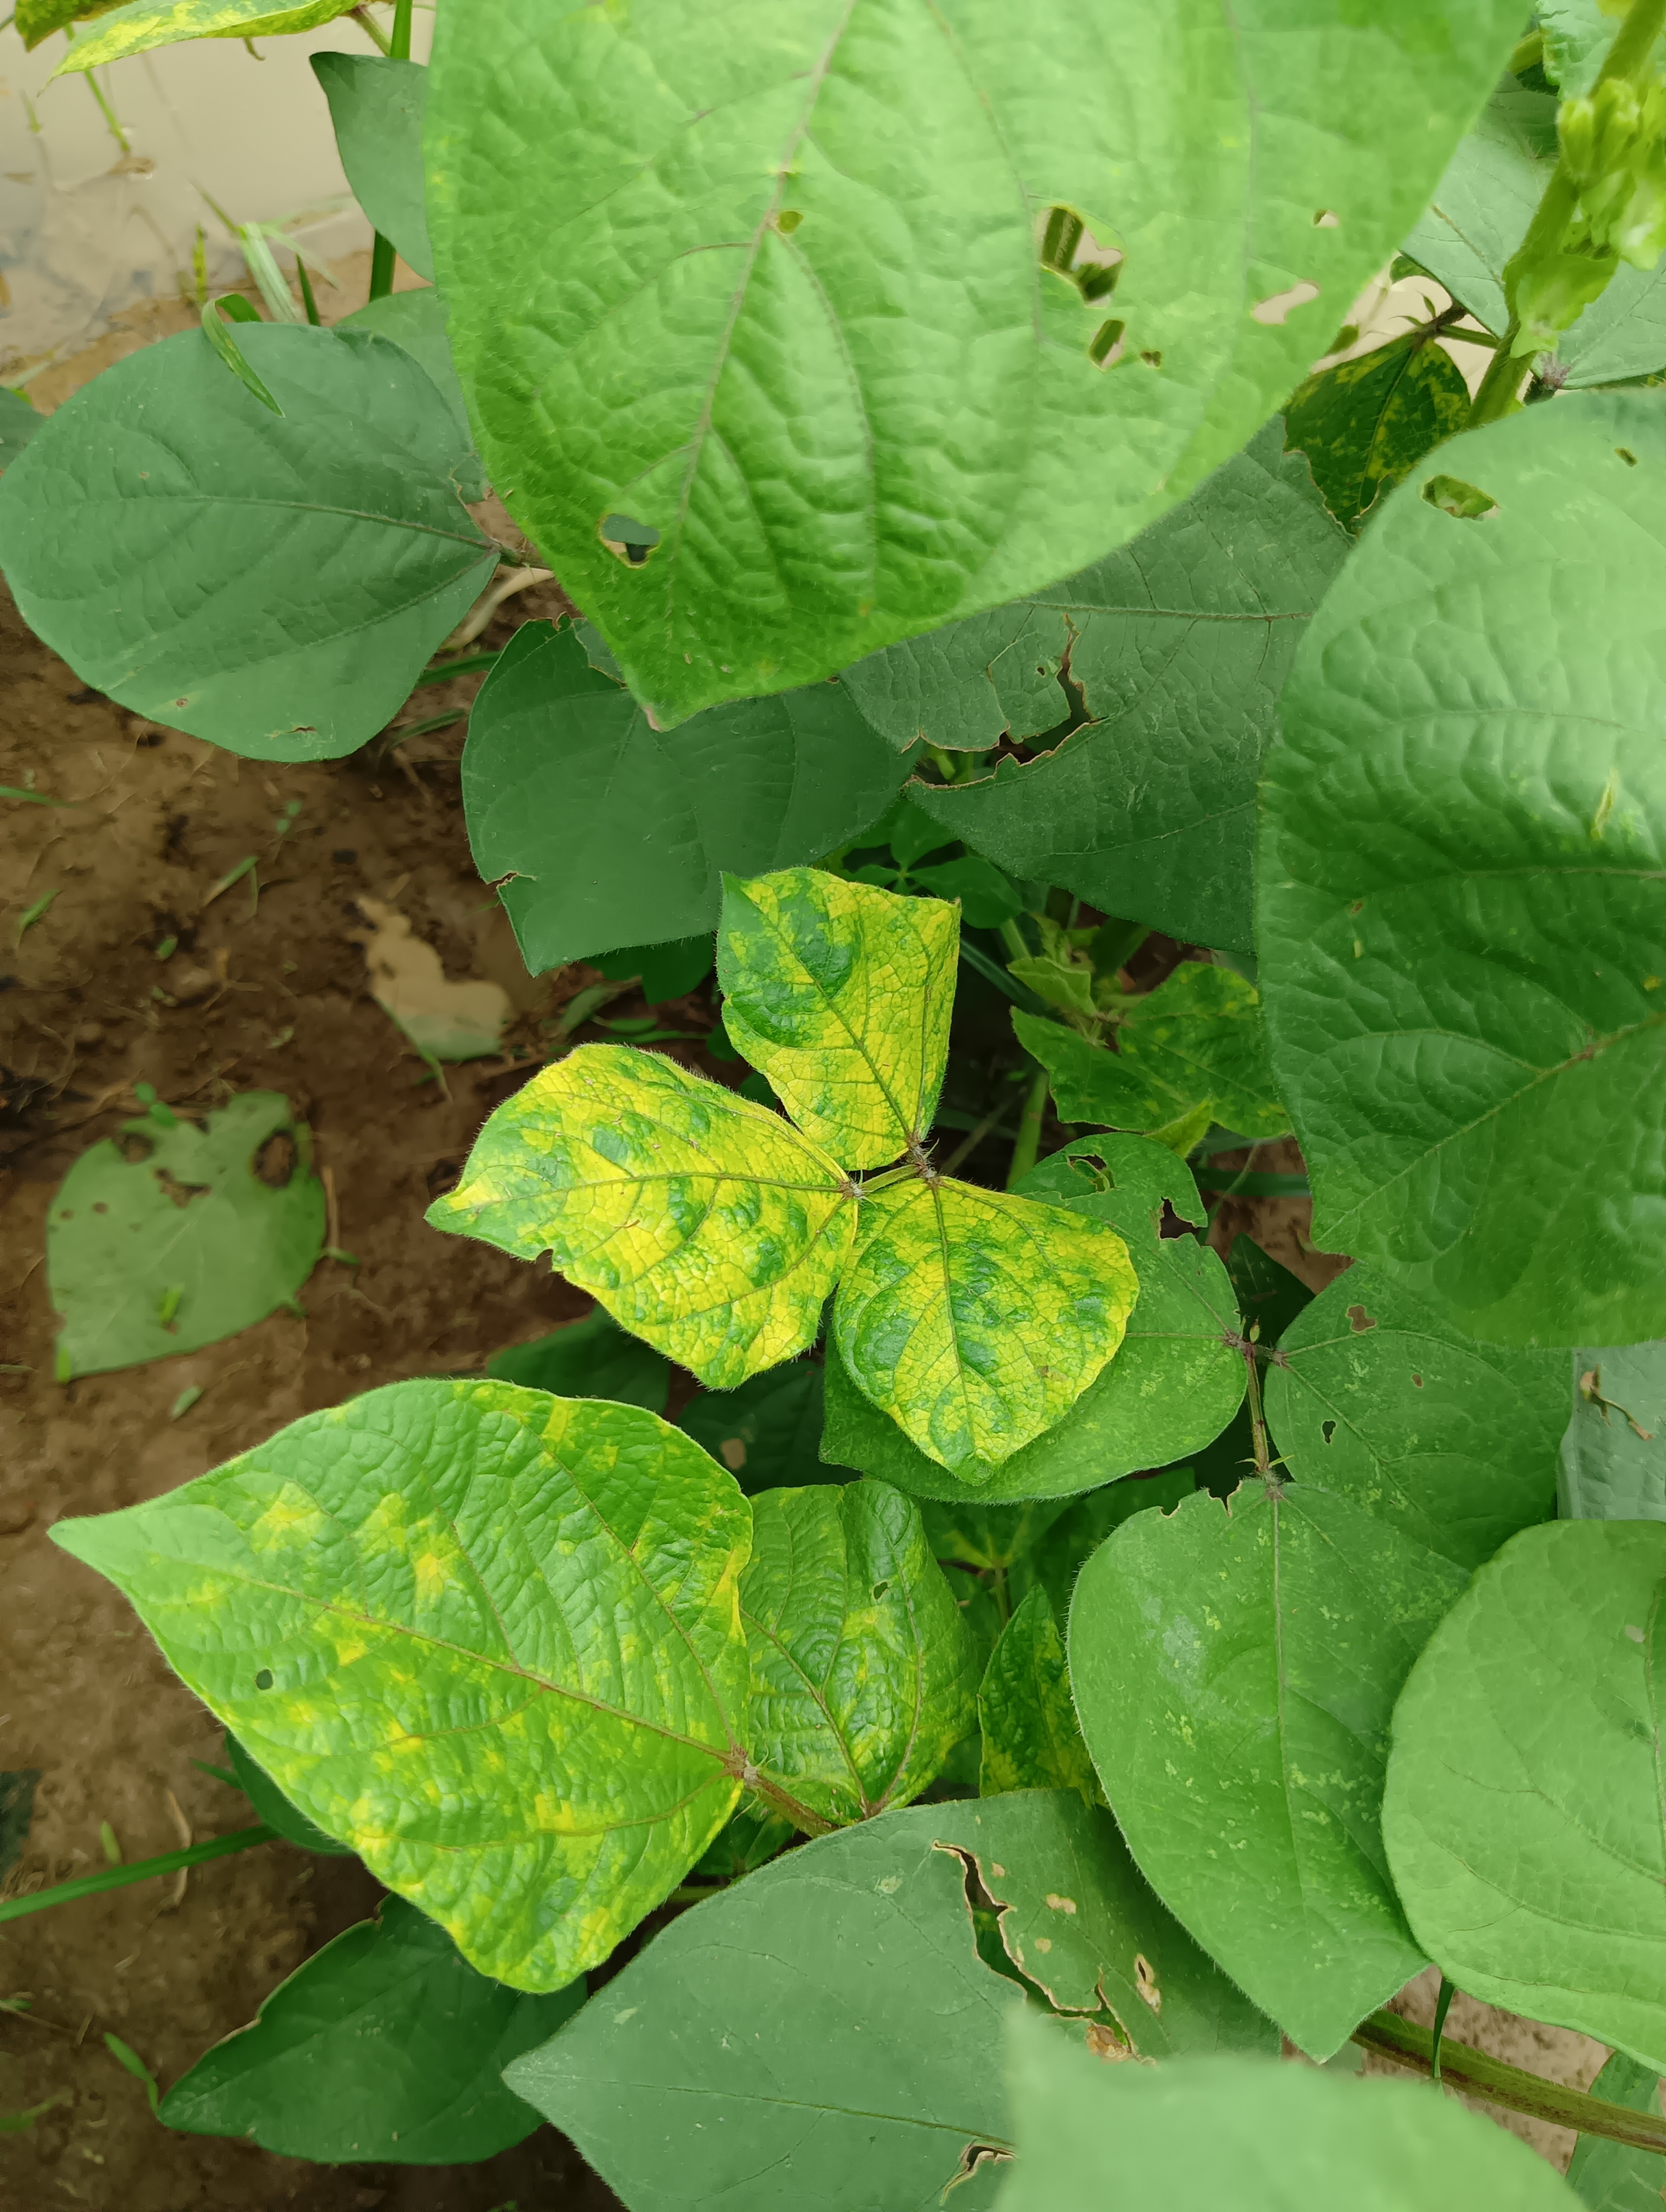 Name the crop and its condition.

mungbean, yellow mosaic
